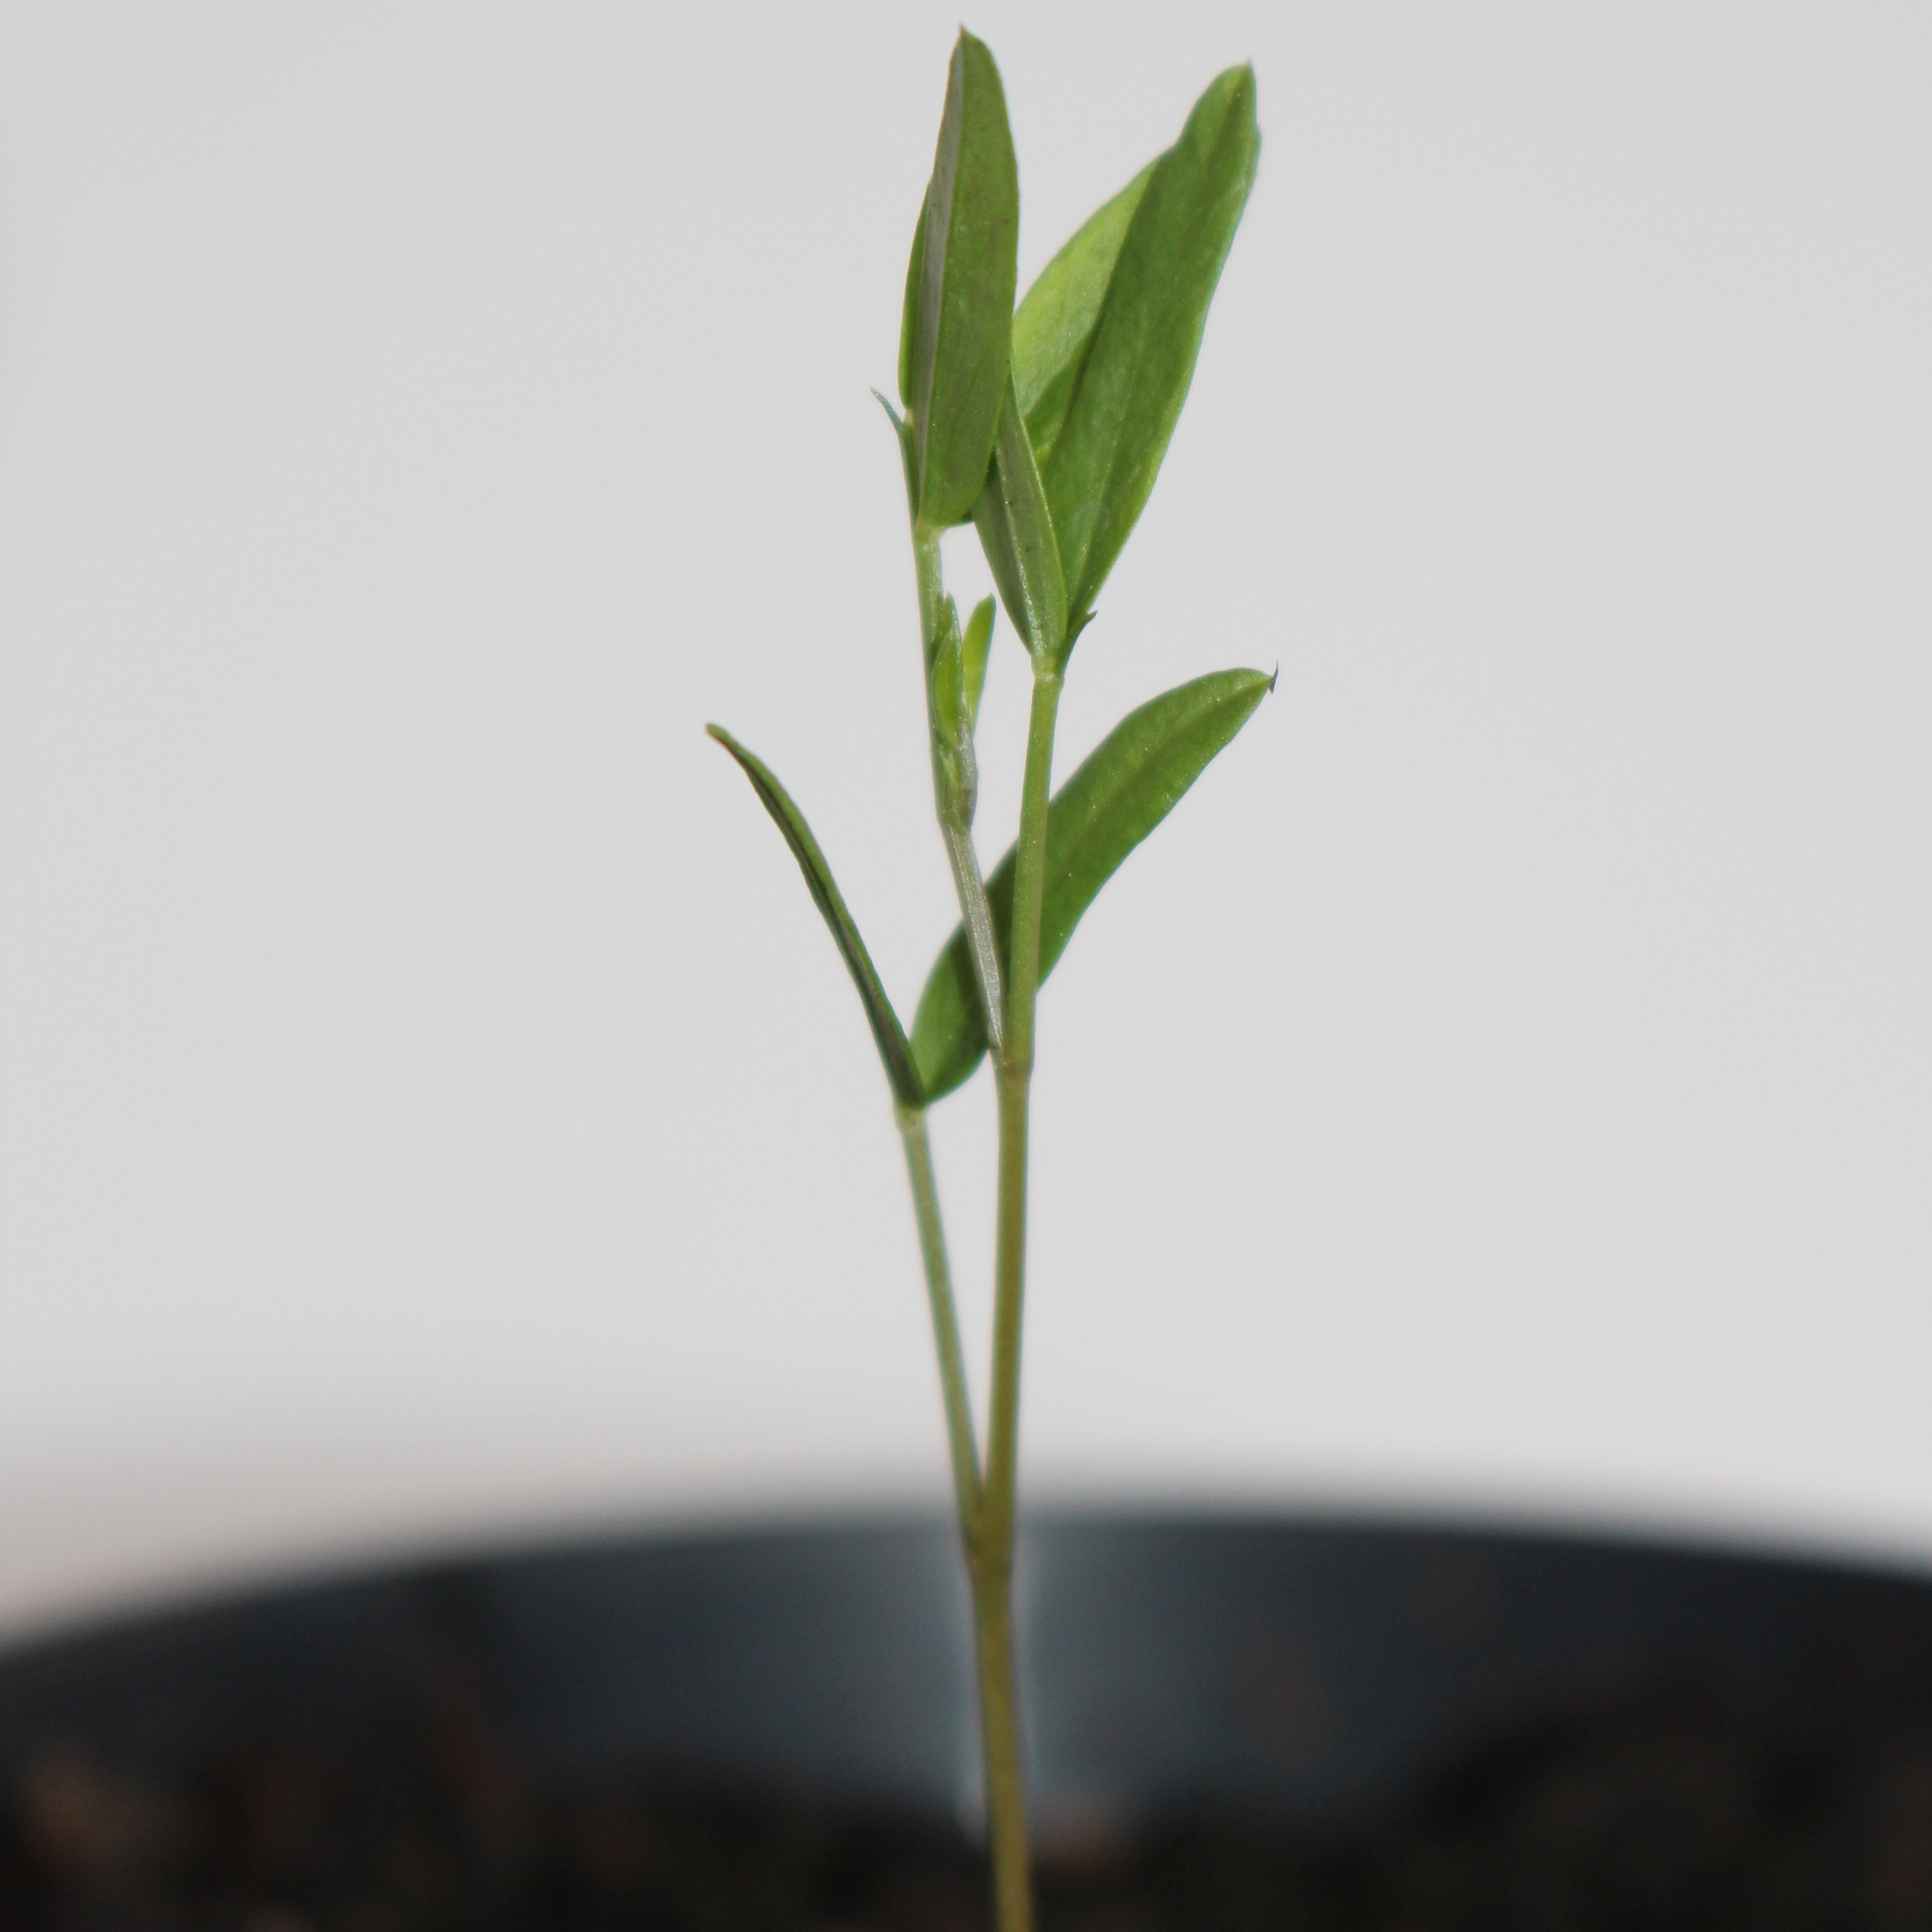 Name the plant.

Vicia sativa
